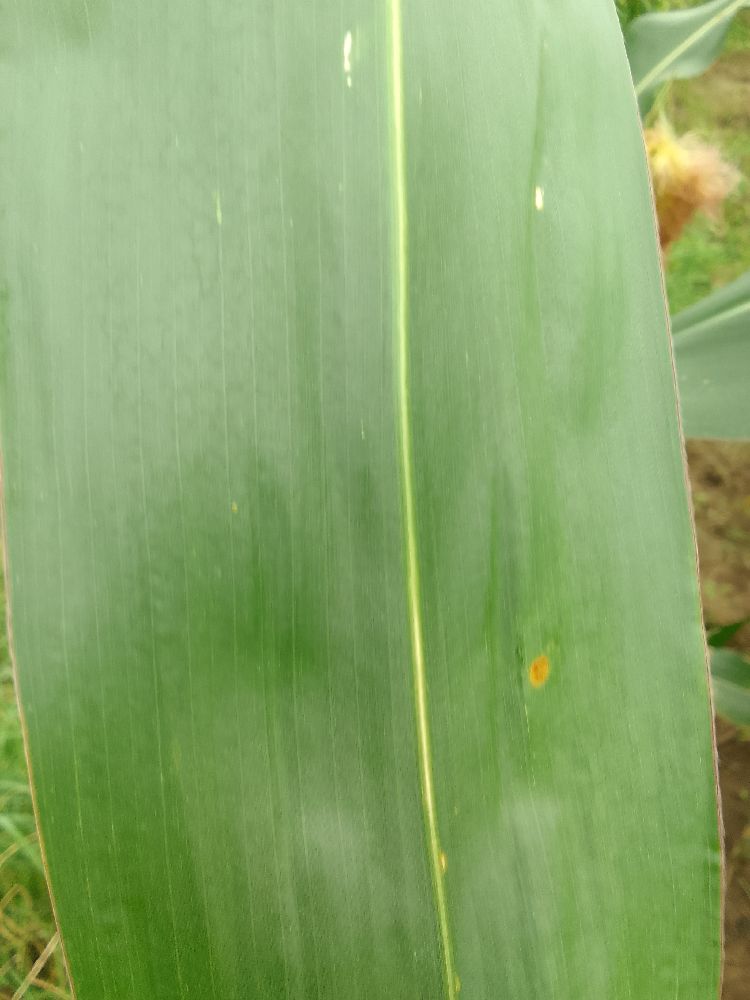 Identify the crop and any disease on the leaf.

maize, healthy
